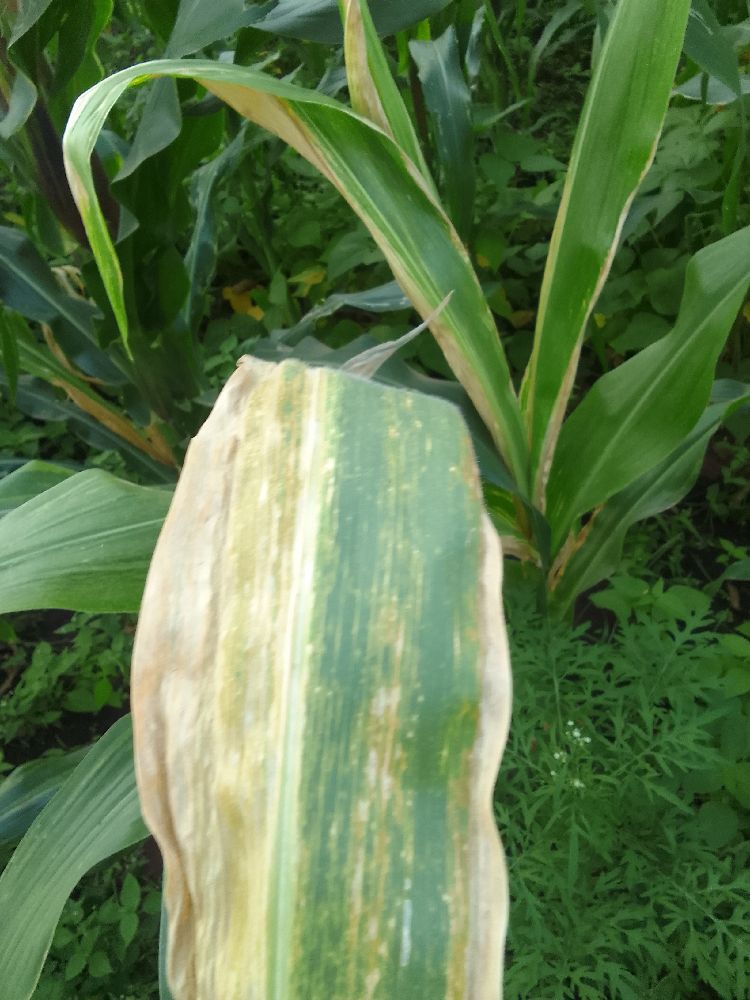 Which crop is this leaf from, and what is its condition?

maize, maize lethal necrosis
